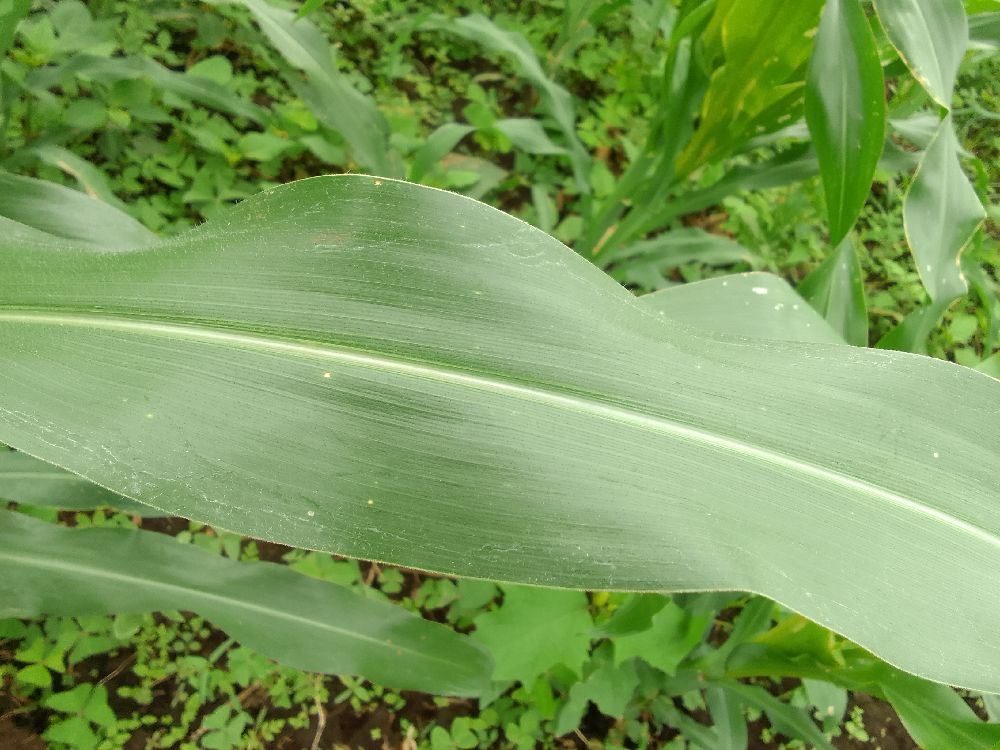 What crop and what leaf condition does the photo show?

maize, healthy
